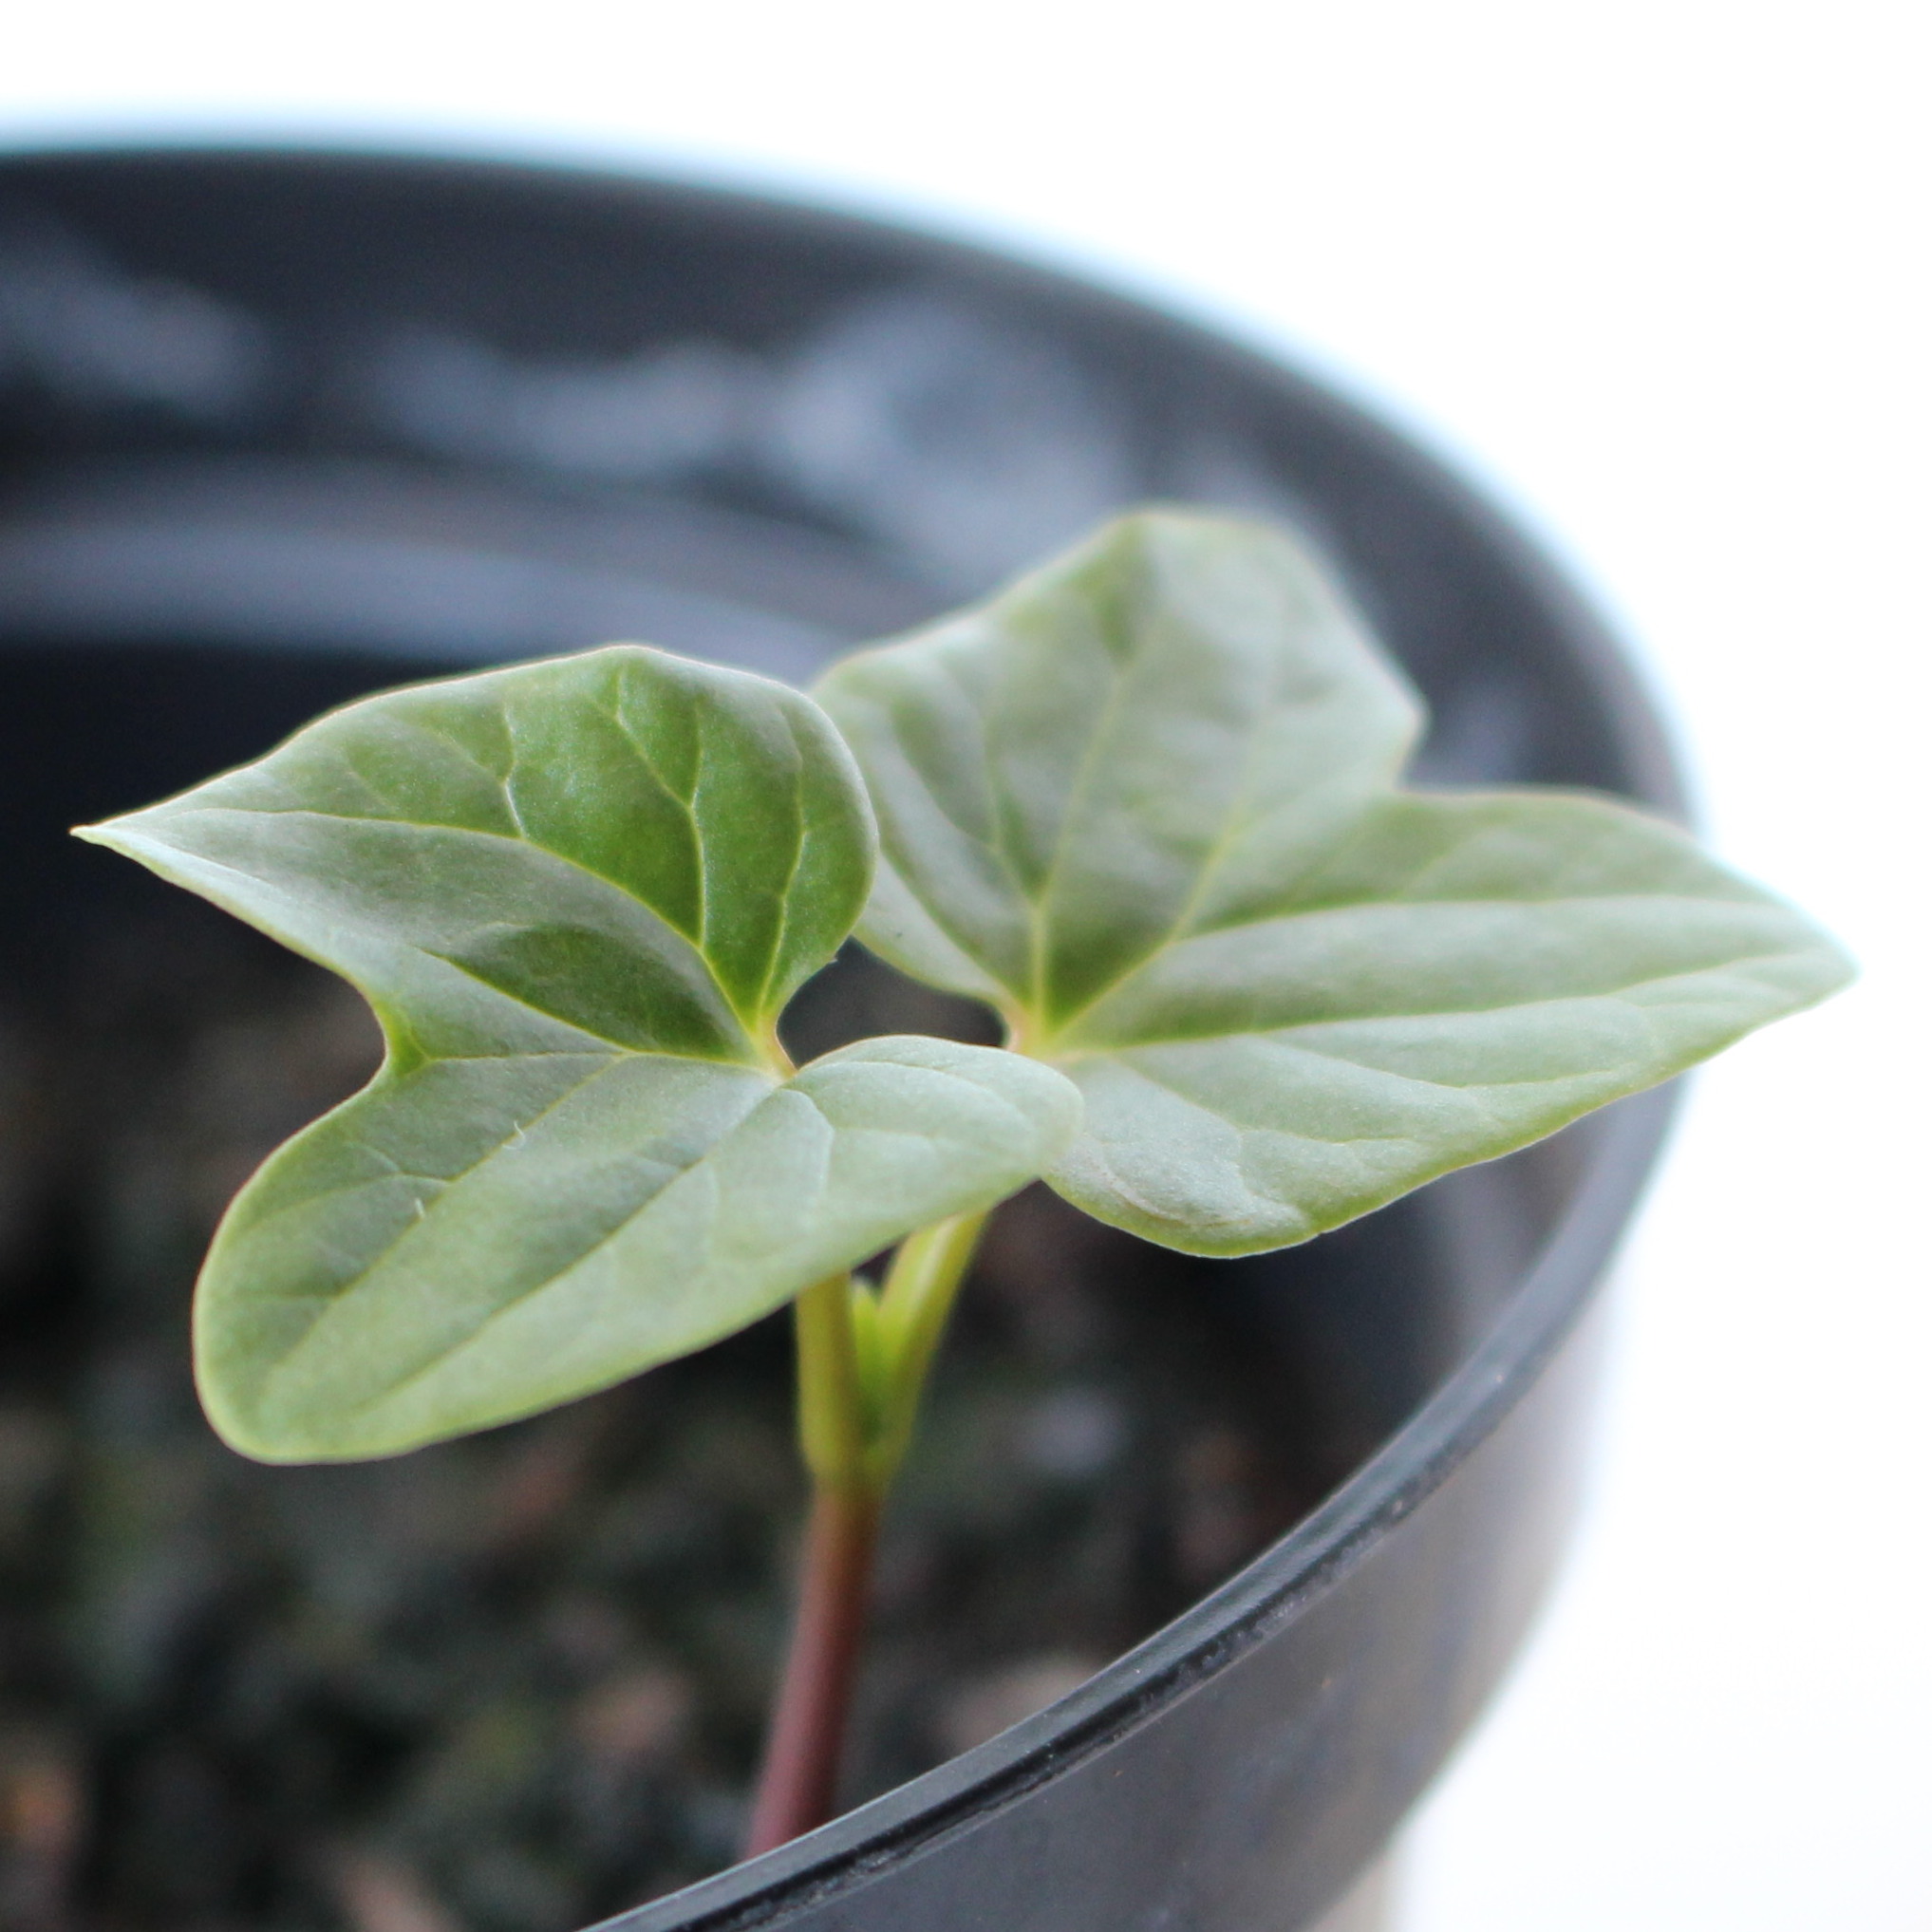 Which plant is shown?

Convolvulus arvensis
